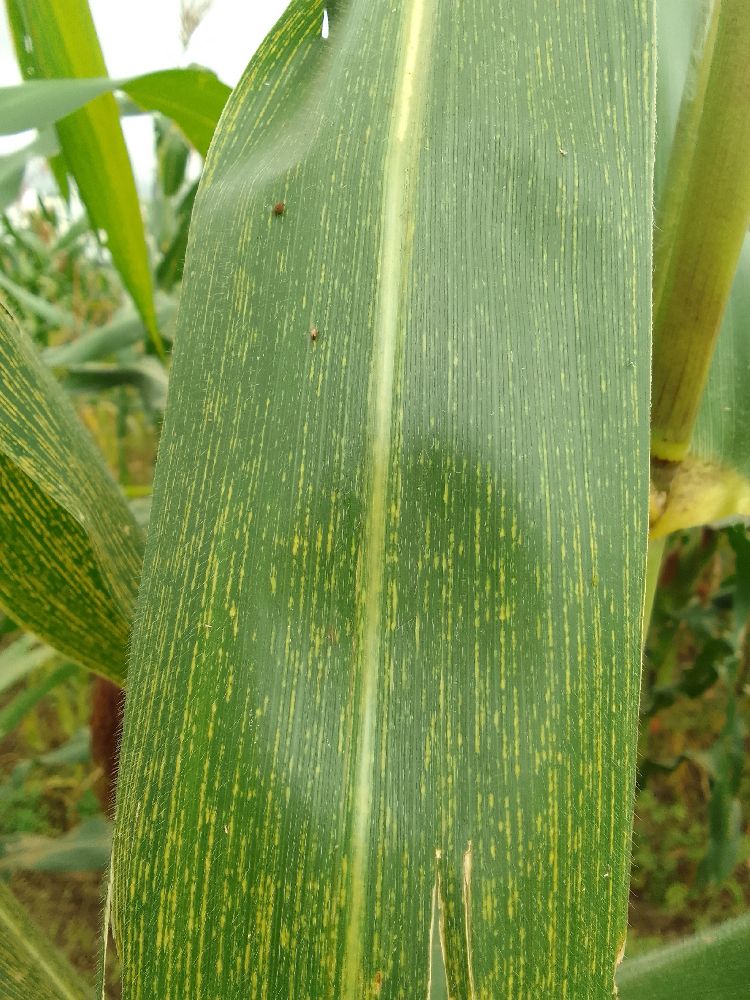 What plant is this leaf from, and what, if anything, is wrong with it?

maize, maize streak virus
